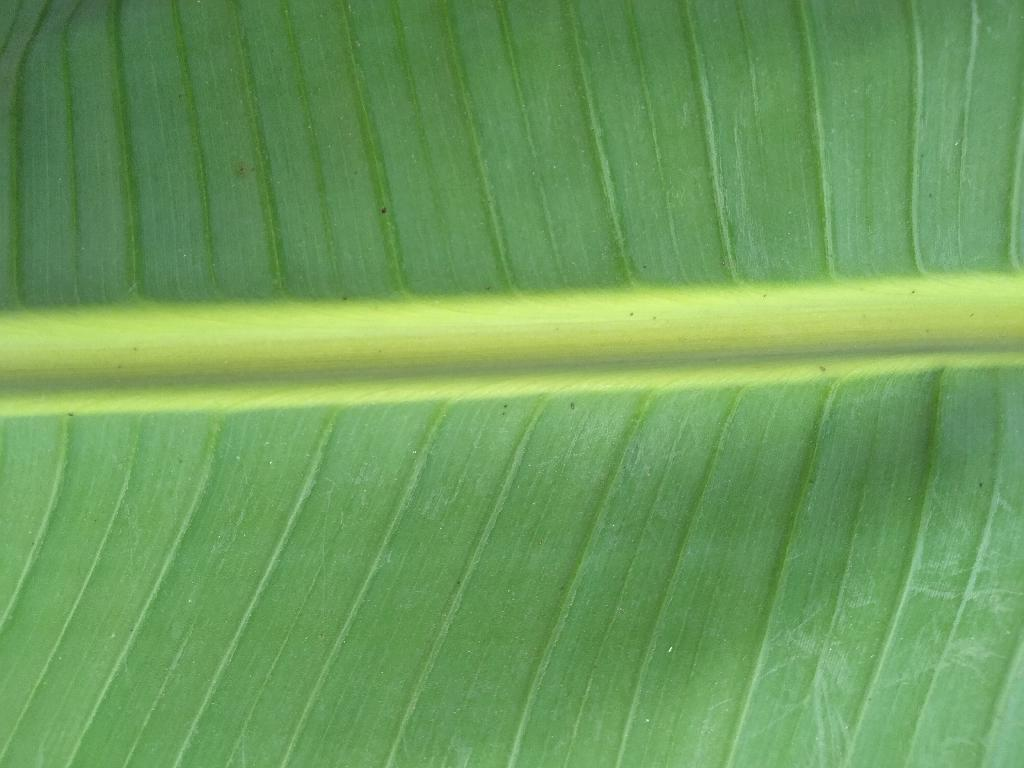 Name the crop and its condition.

banana, healthy
